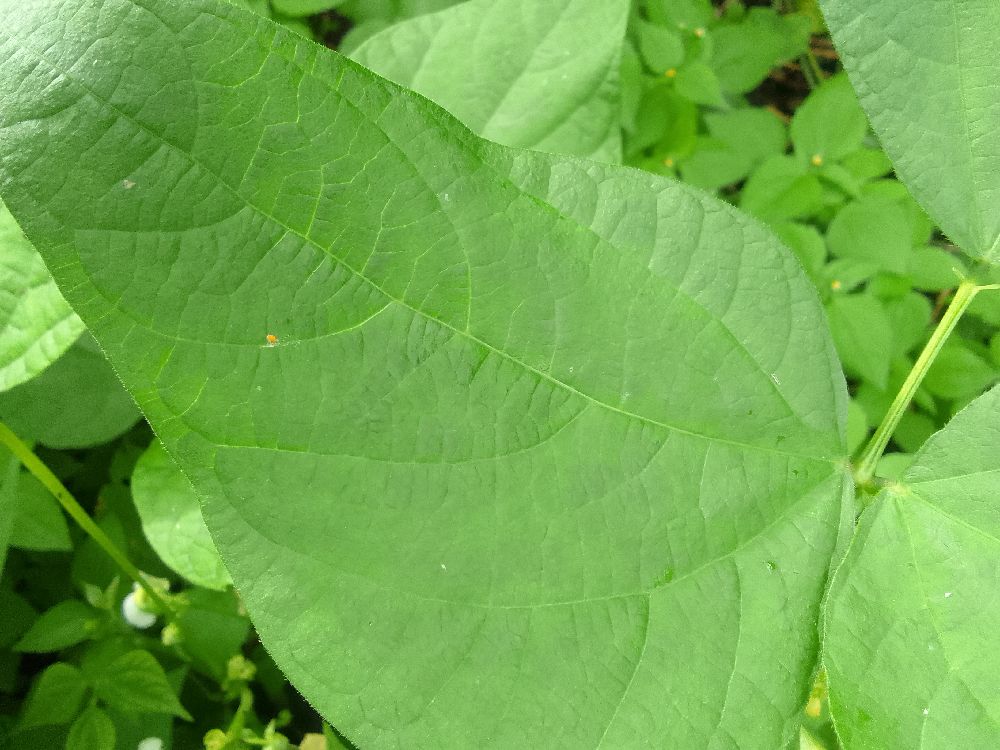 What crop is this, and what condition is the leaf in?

common bean, healthy
